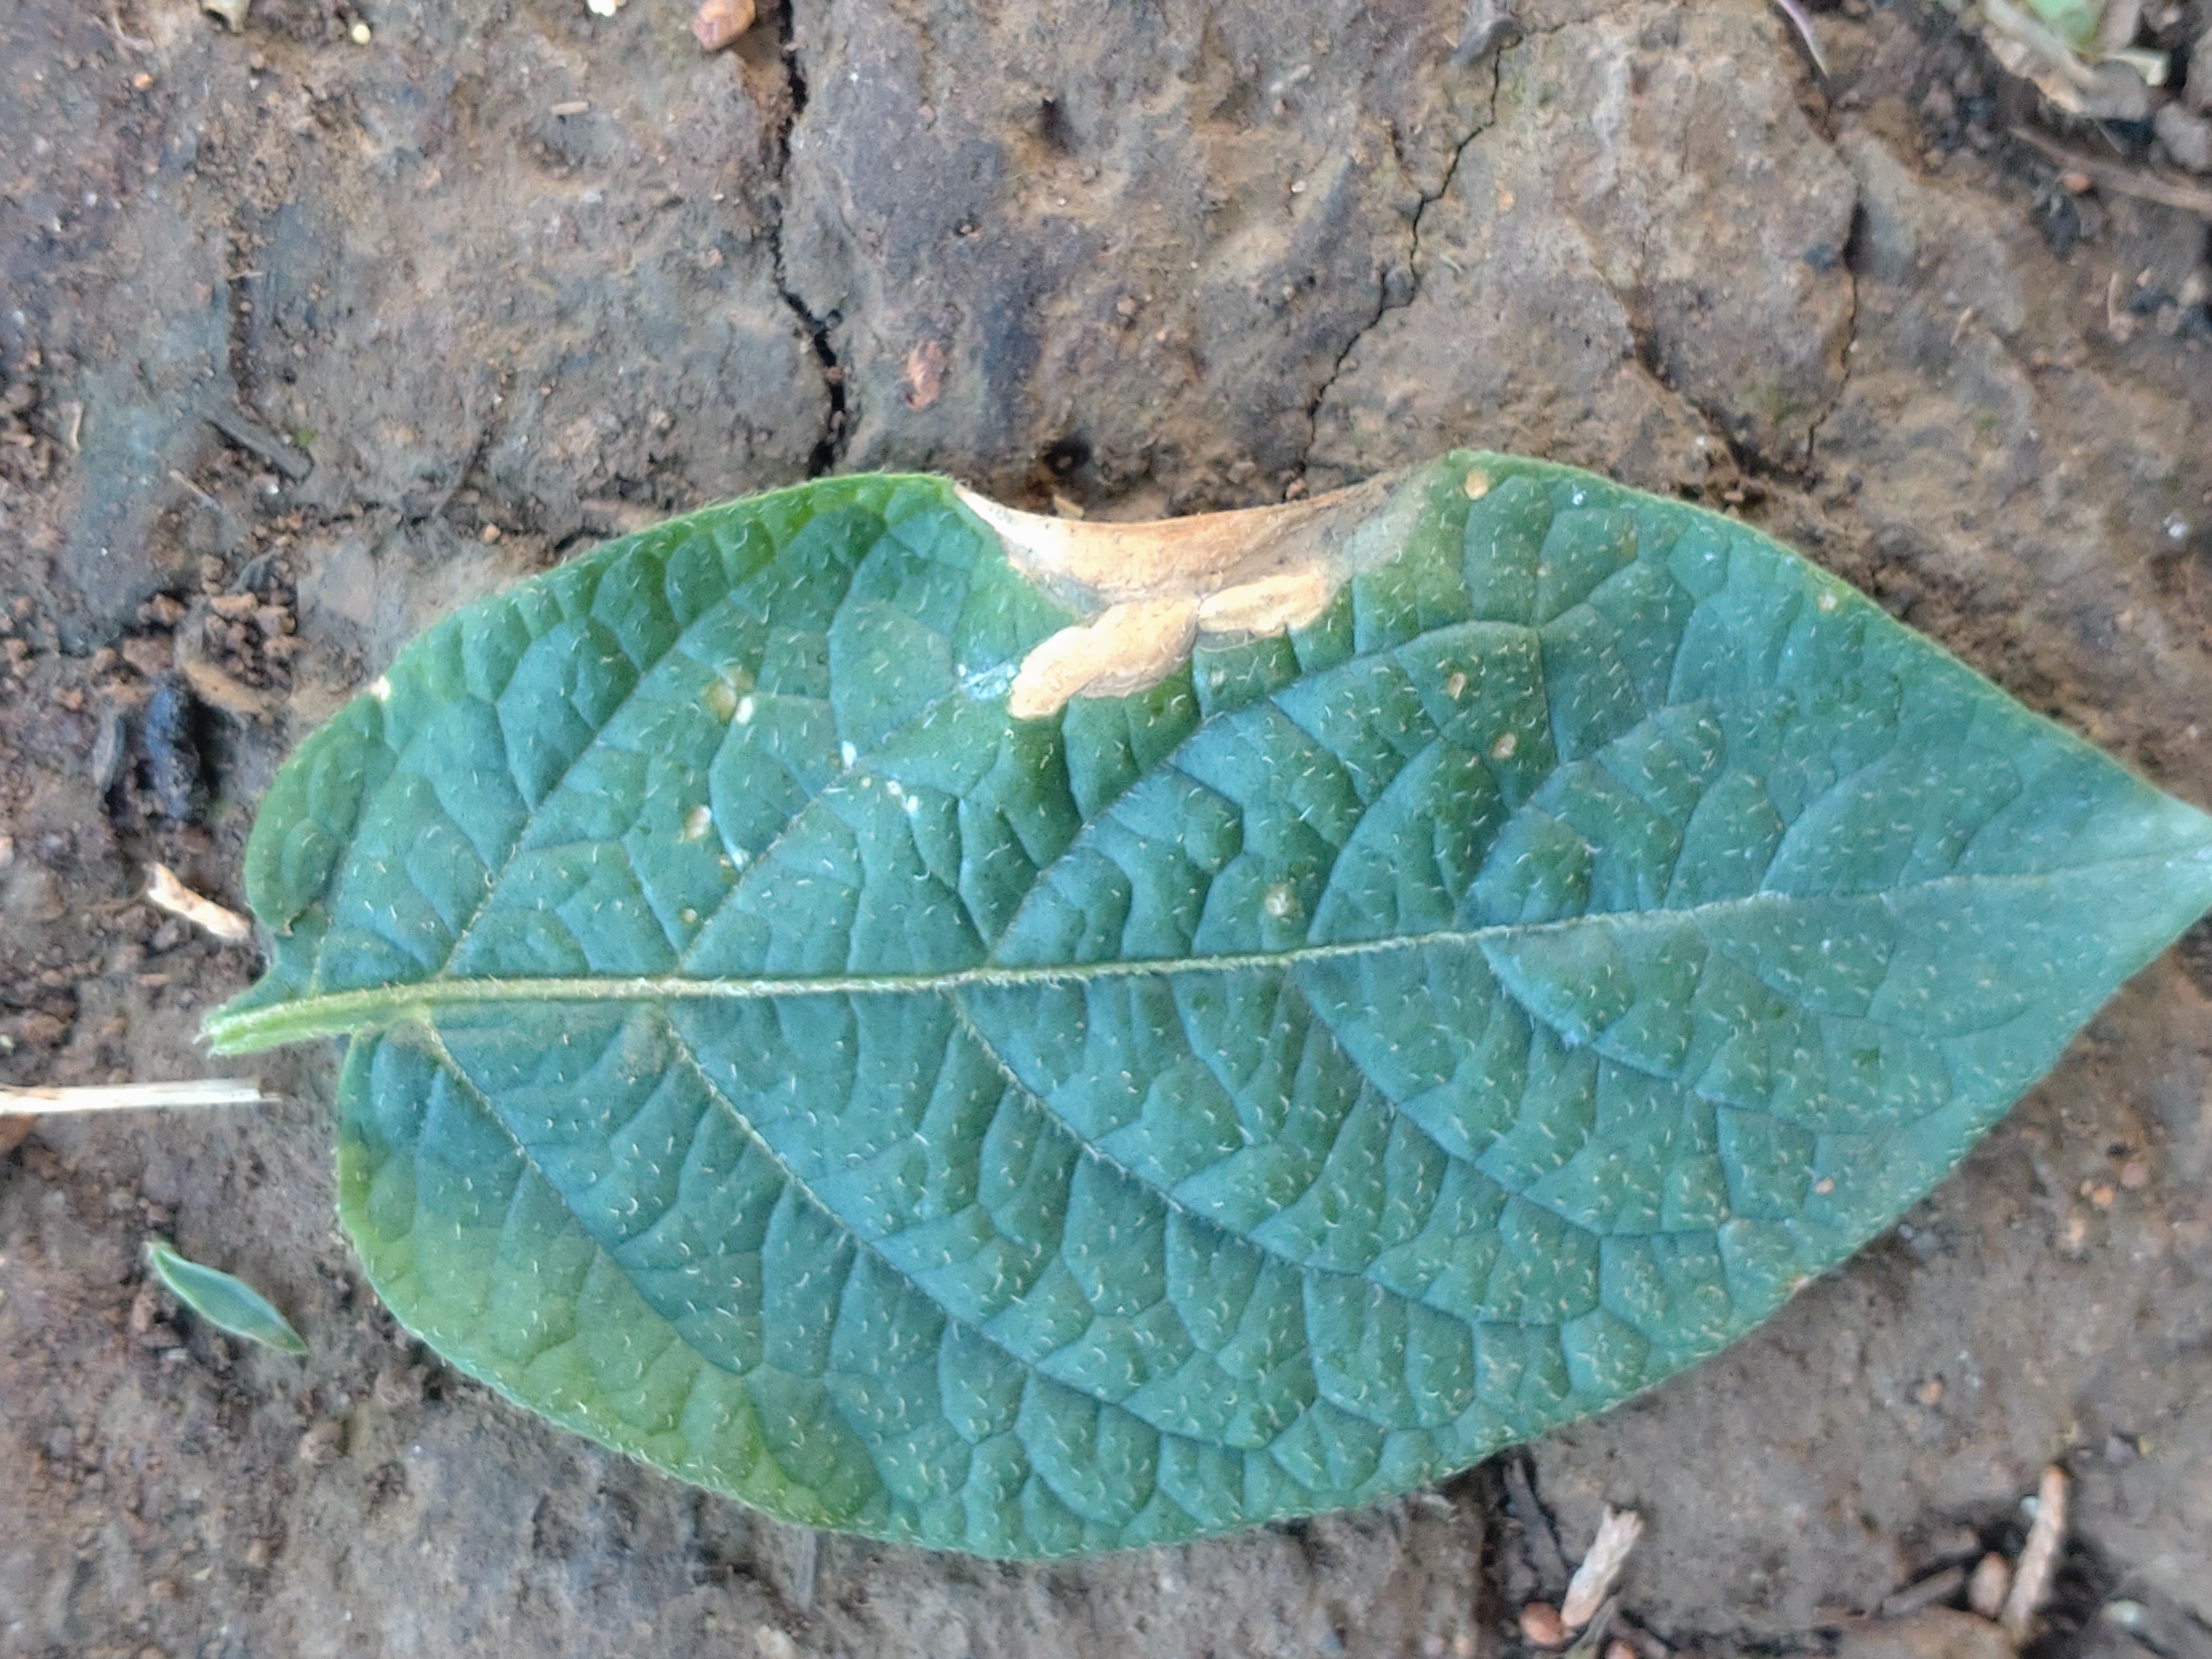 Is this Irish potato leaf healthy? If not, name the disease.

early blight
